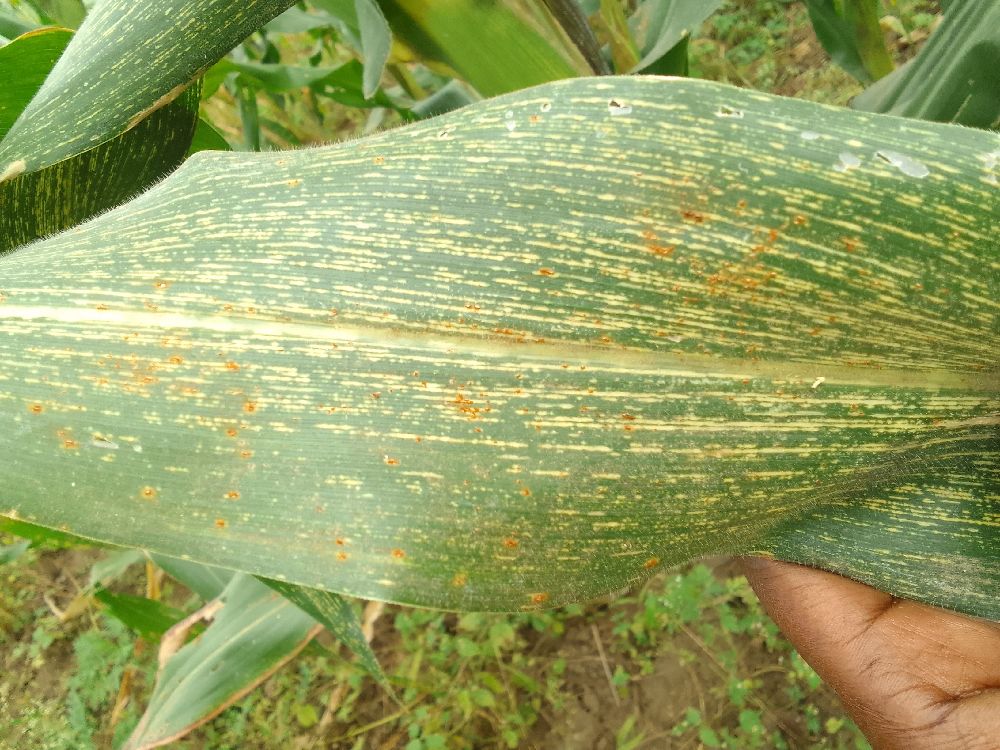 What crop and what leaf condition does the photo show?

maize, maize streak virus
